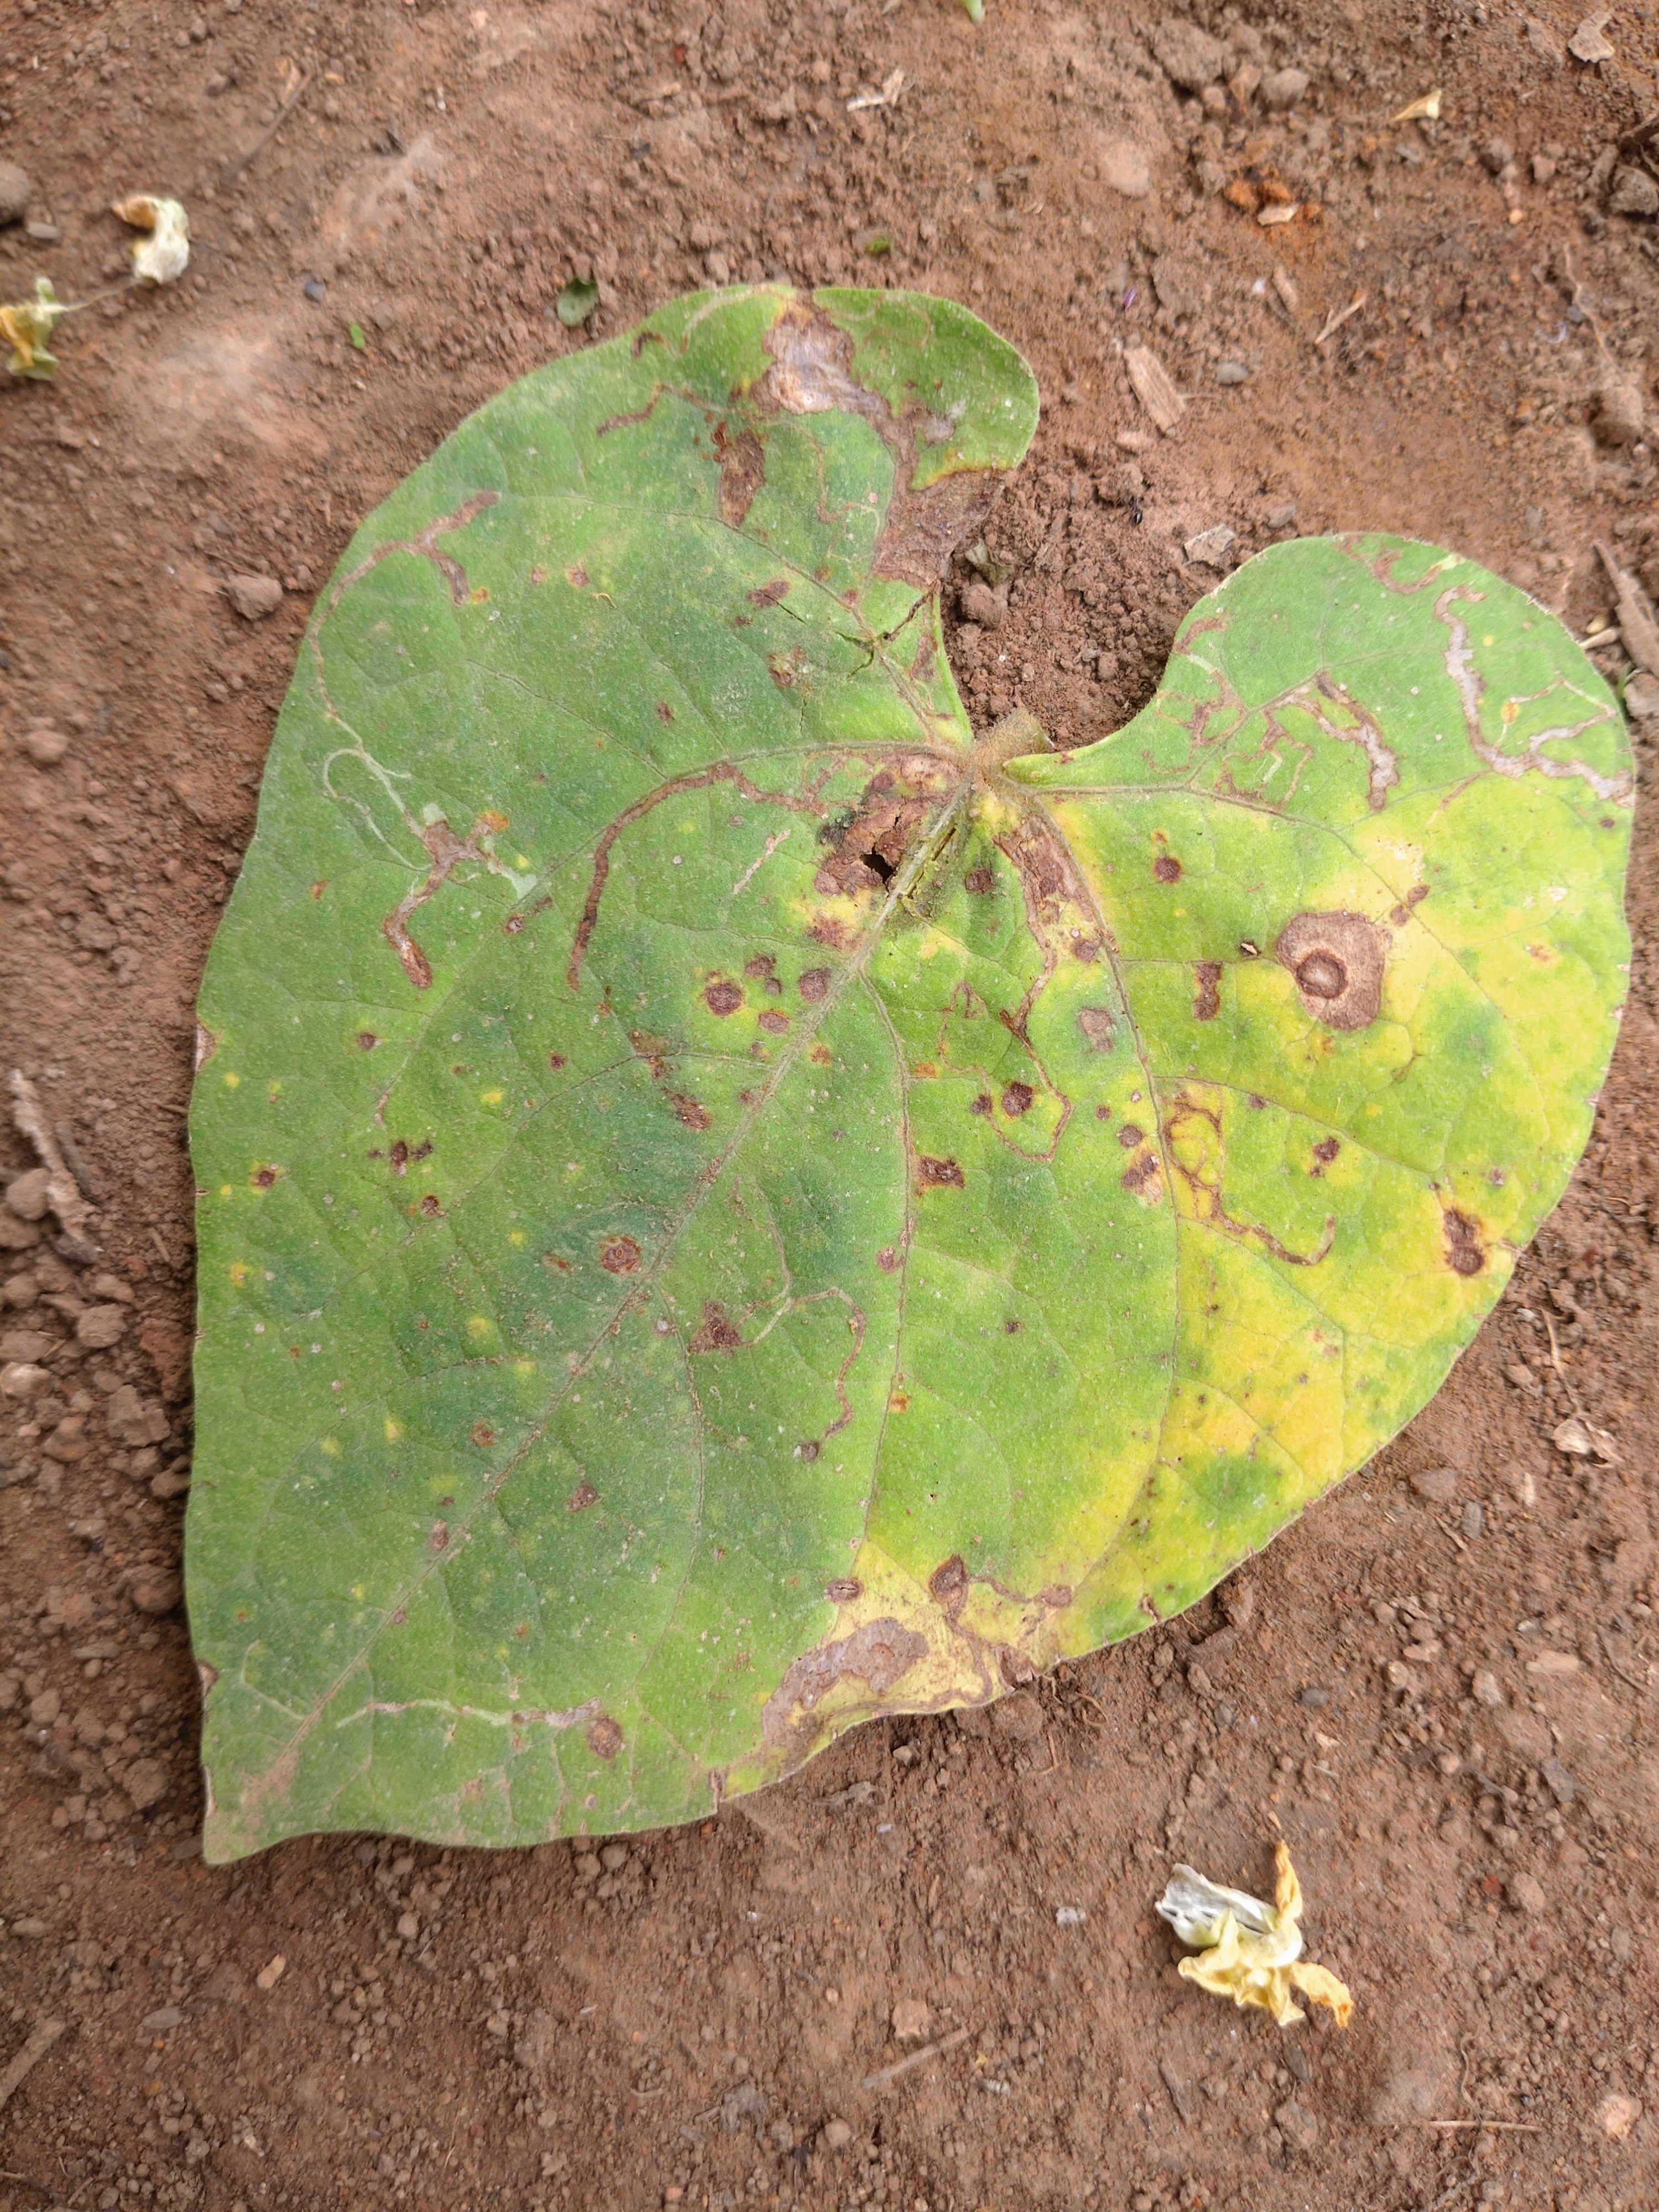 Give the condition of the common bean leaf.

rust
